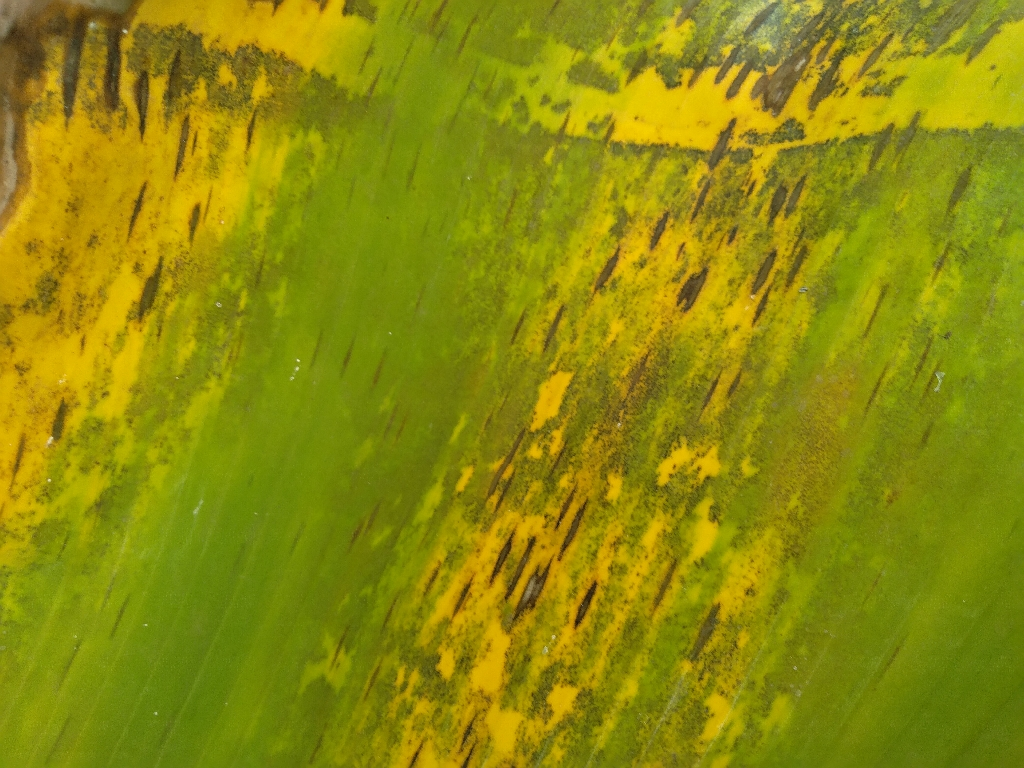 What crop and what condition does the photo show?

banana, black sigatoka
